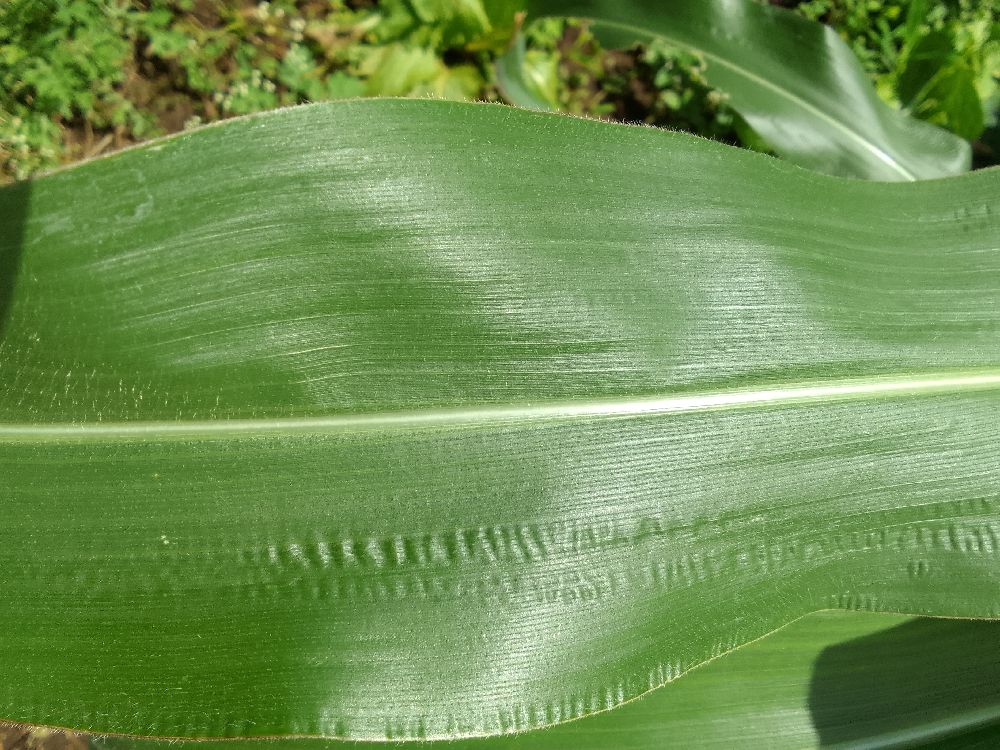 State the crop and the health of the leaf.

maize, healthy
